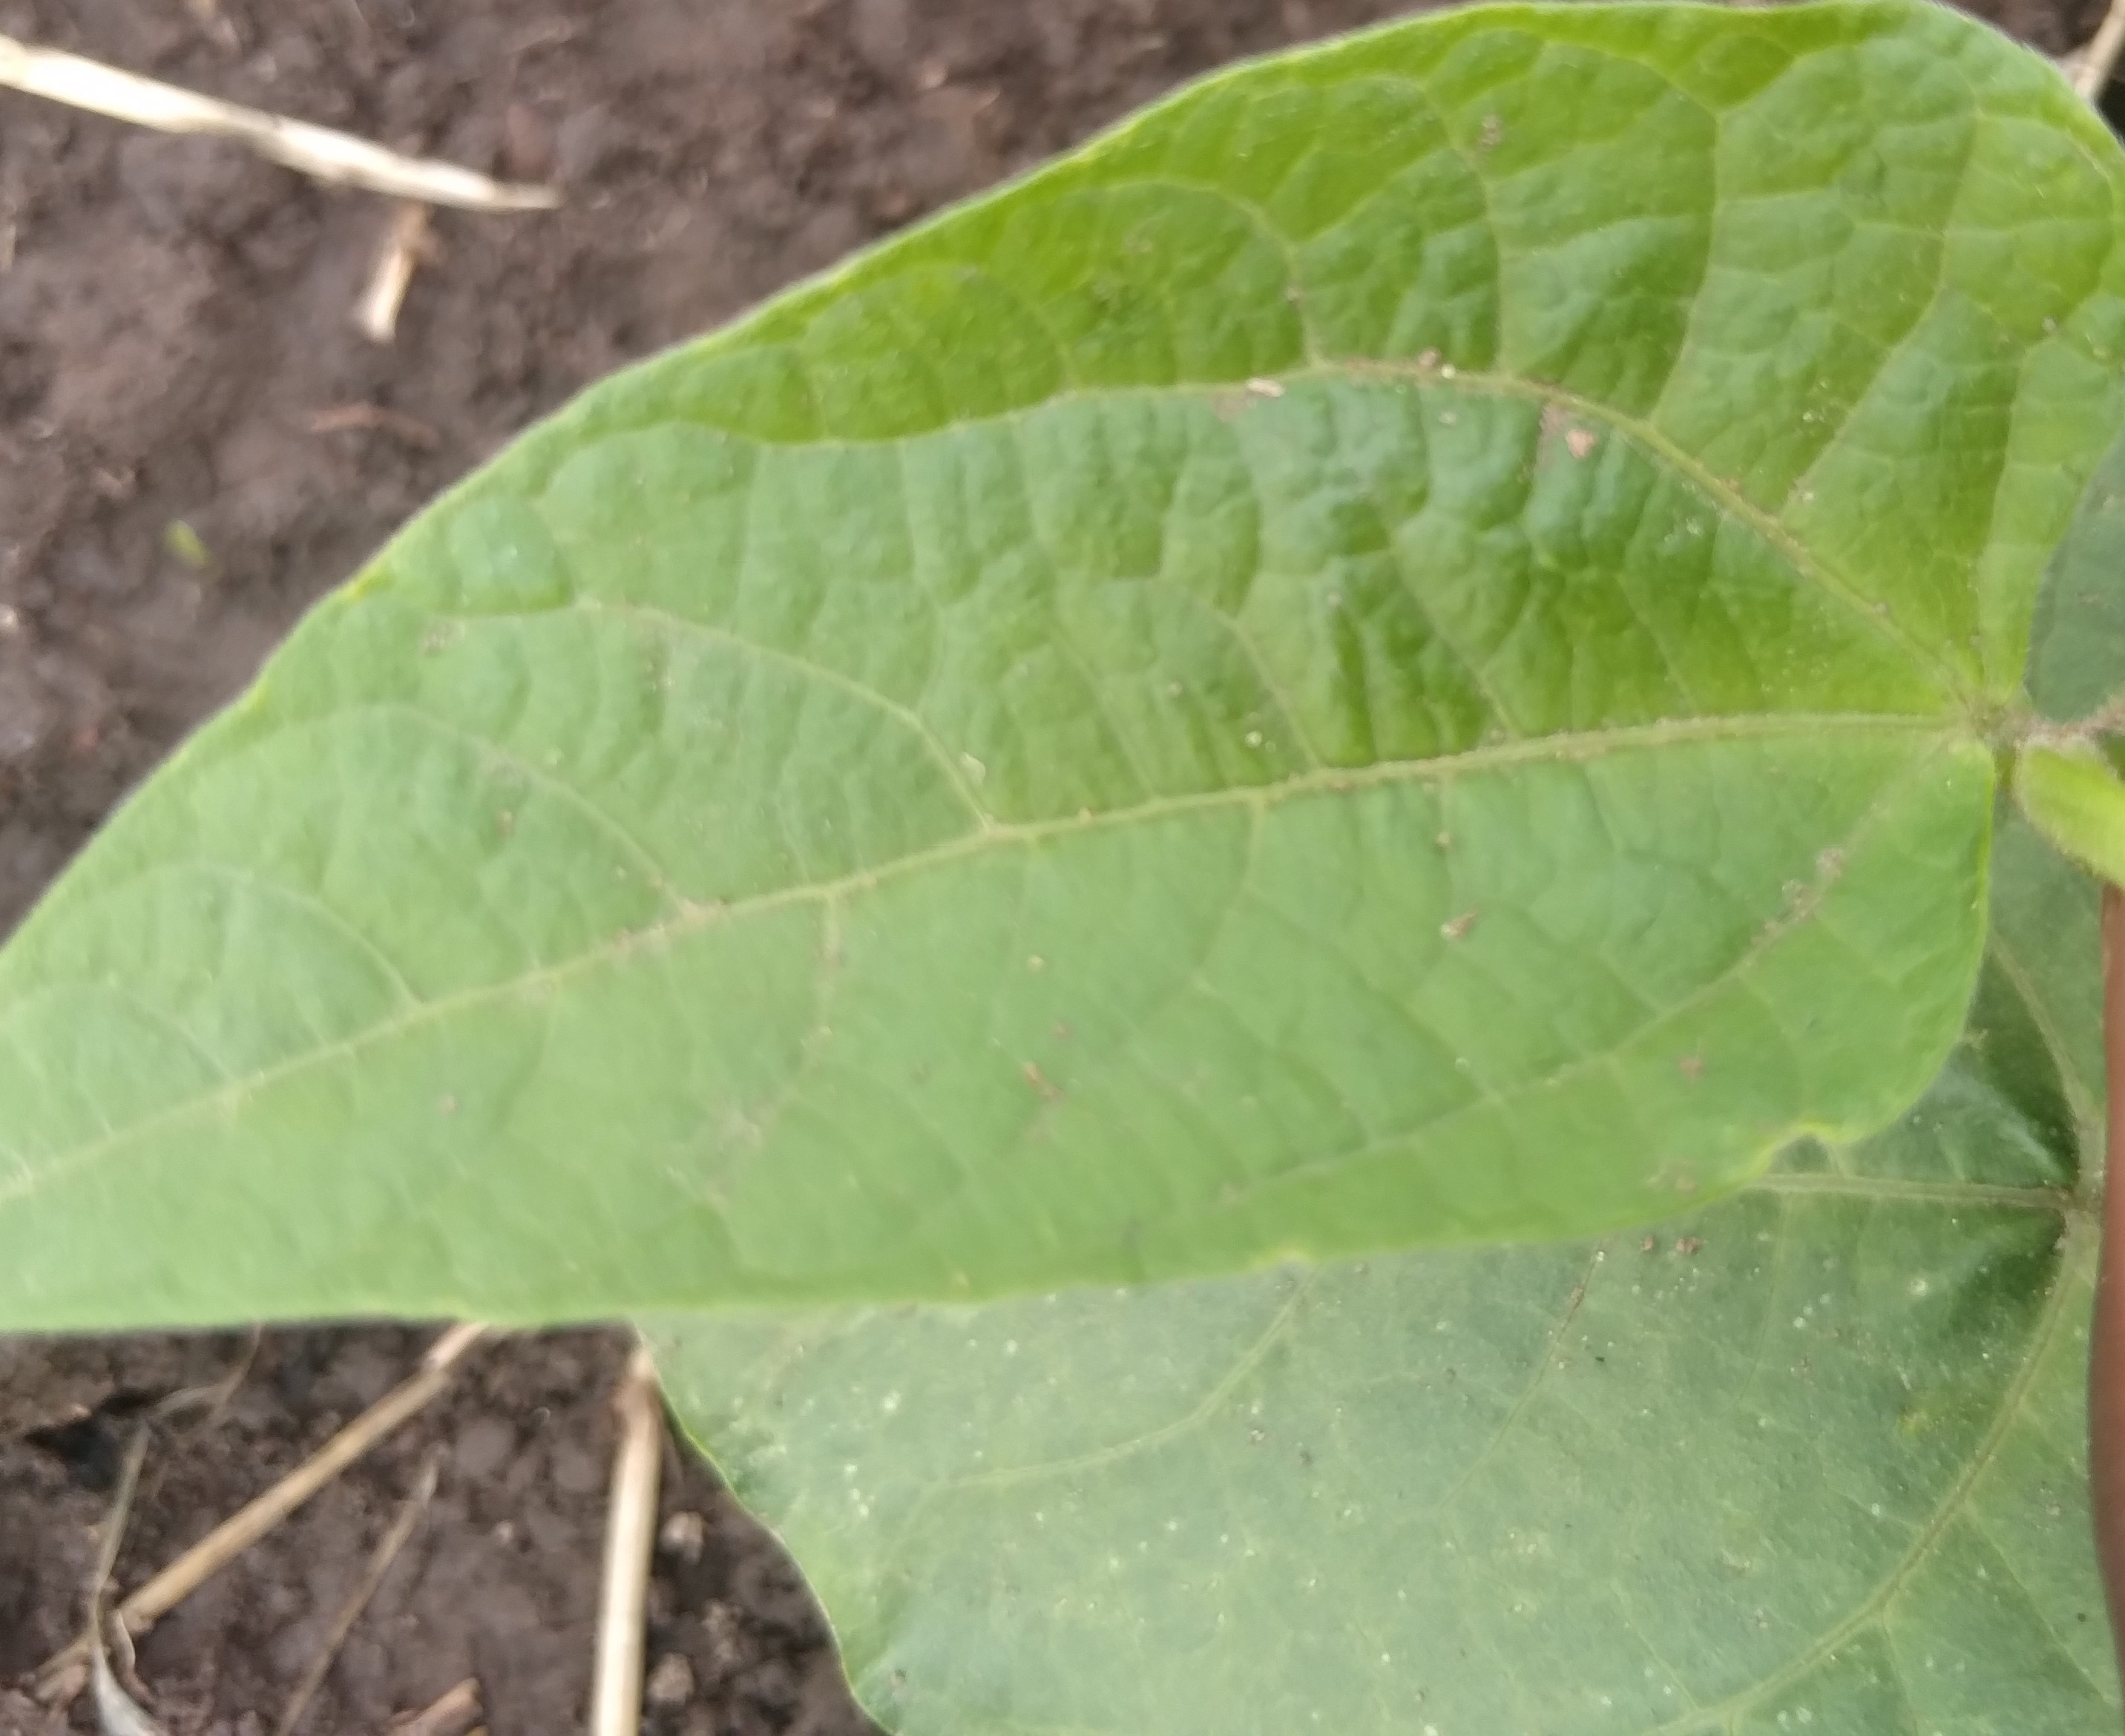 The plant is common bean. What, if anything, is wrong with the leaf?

healthy
